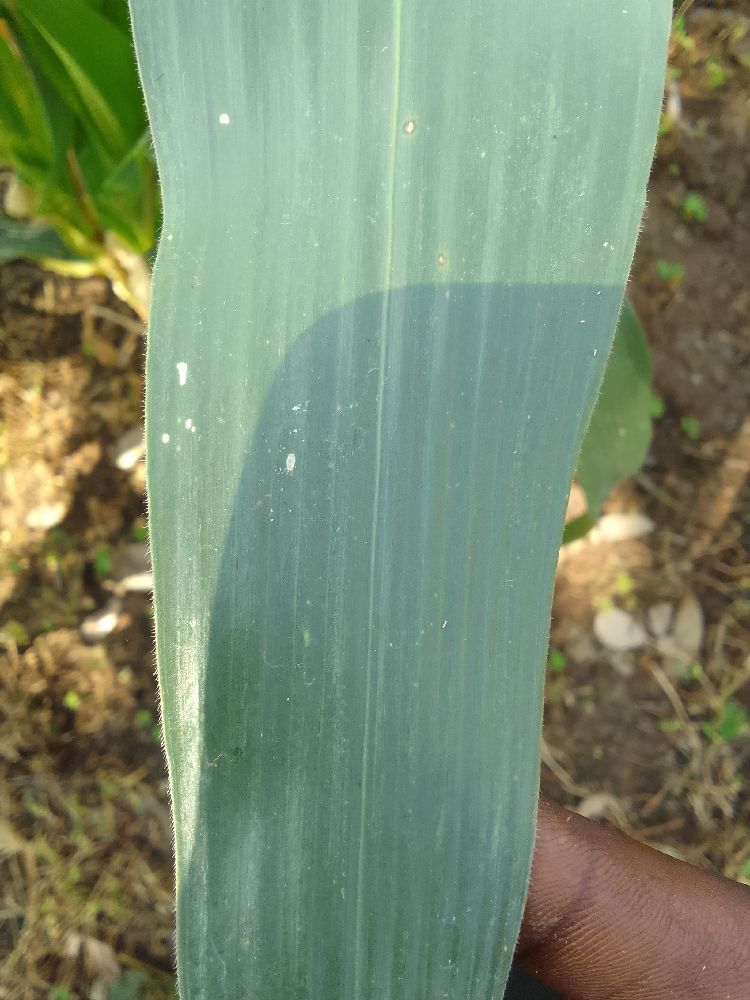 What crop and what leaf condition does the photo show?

maize, healthy
